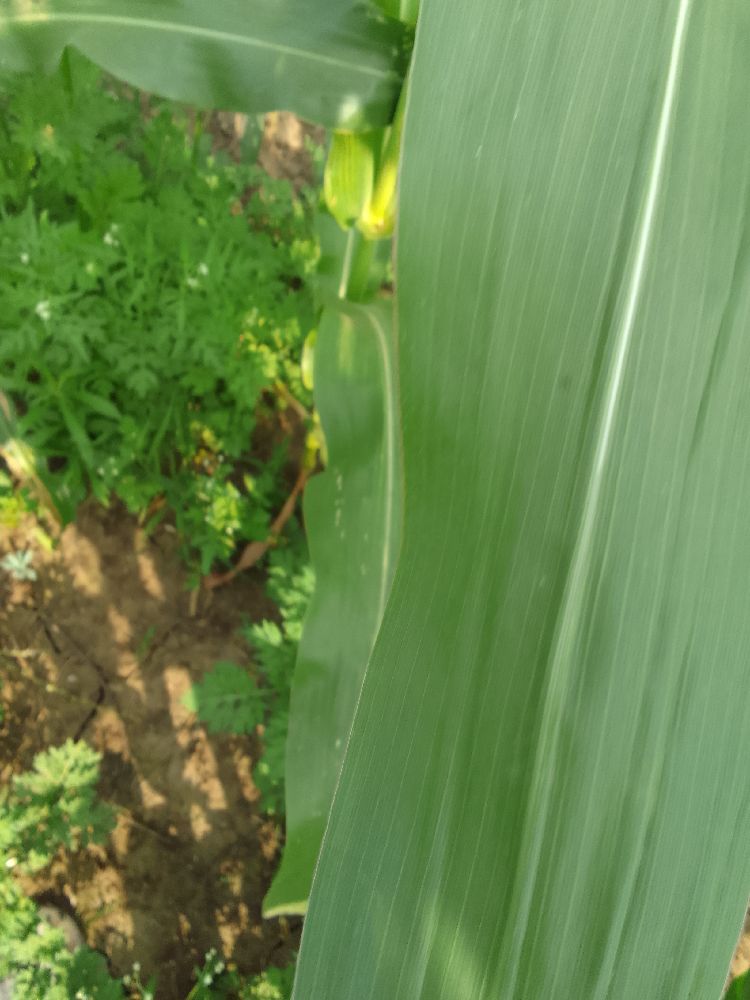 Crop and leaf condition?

maize, healthy
